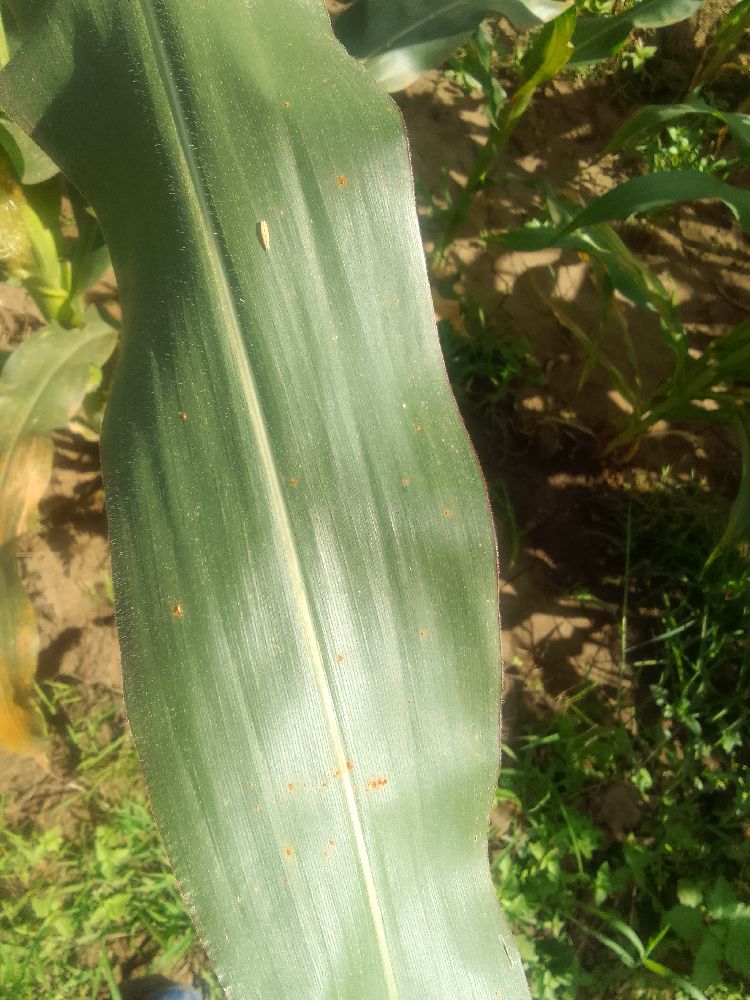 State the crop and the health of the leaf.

maize, healthy
